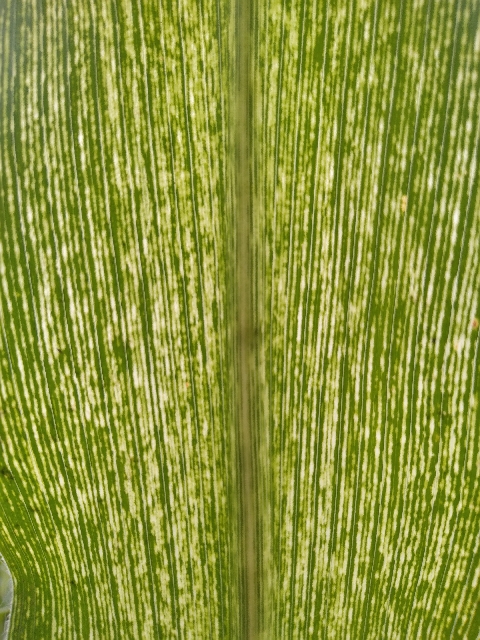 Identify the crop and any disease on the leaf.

maize, maize streak virus
